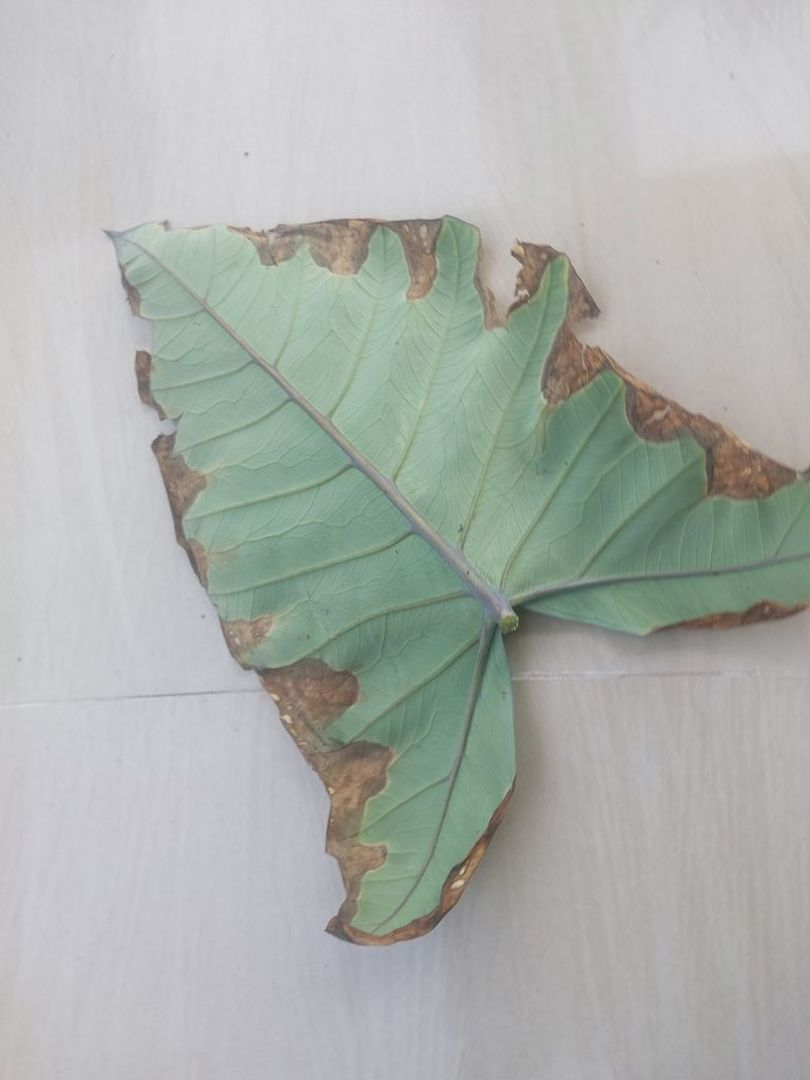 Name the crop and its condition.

taro, leaf blight
